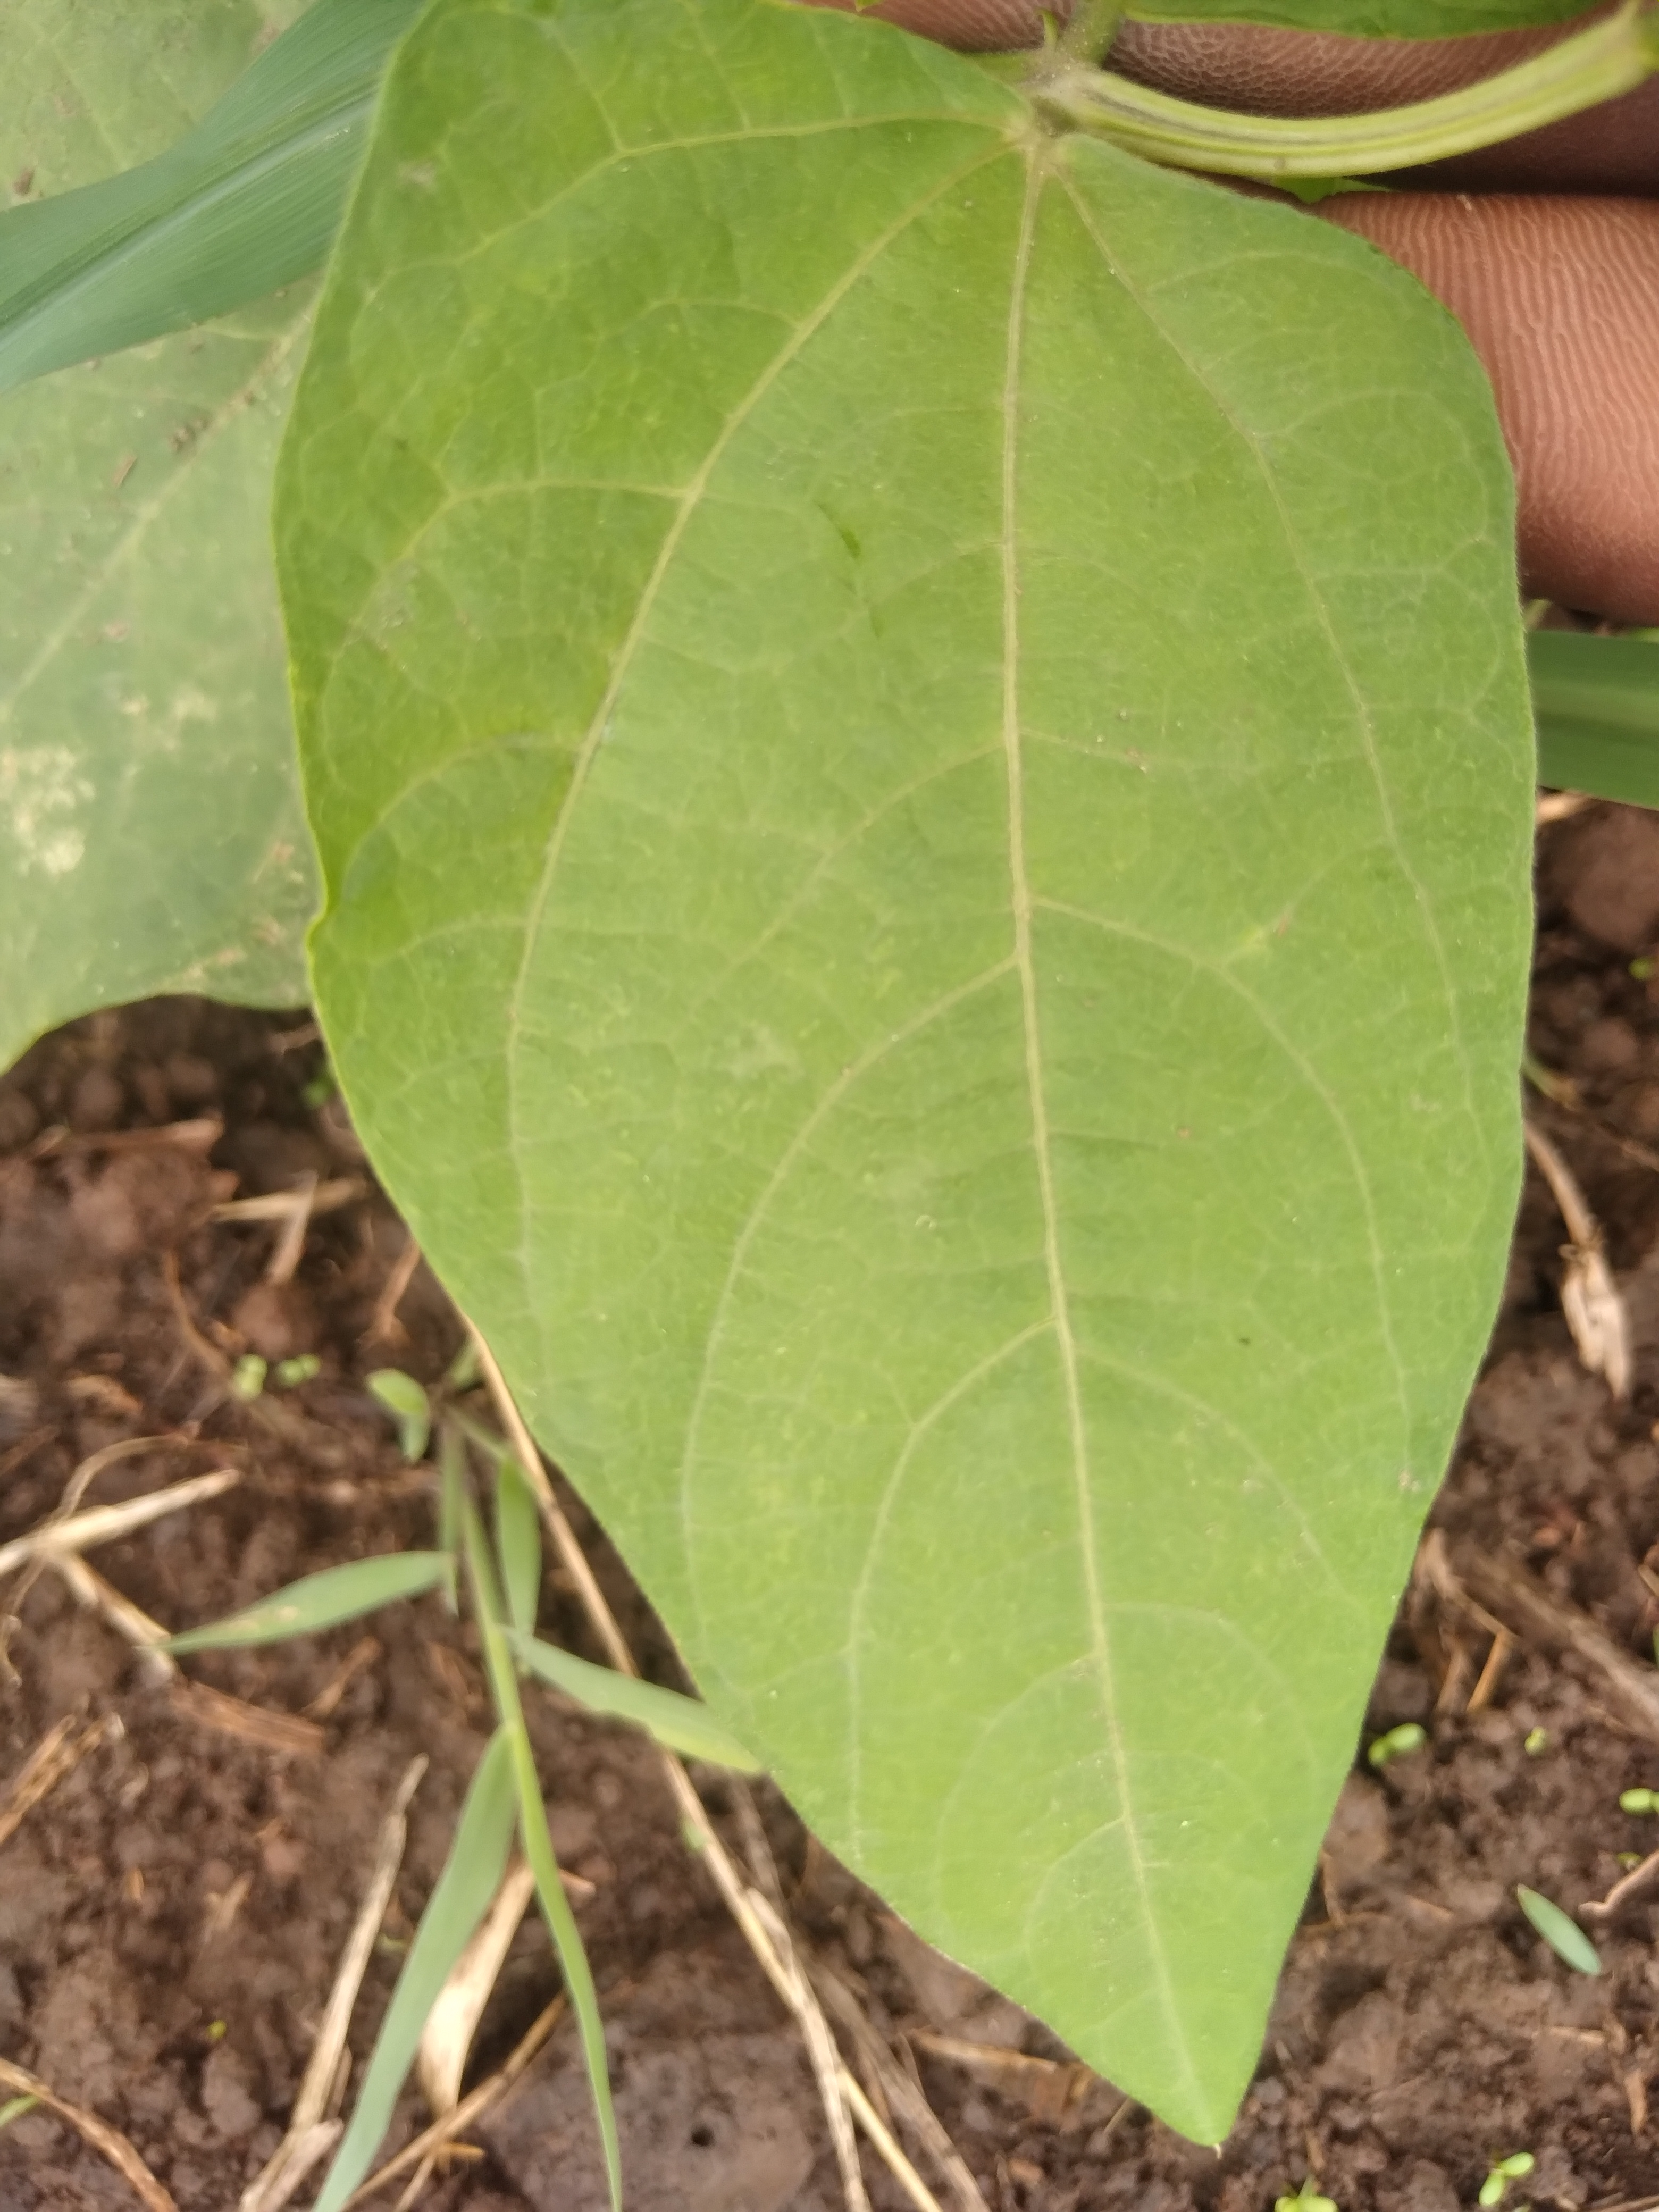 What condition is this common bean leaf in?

healthy
